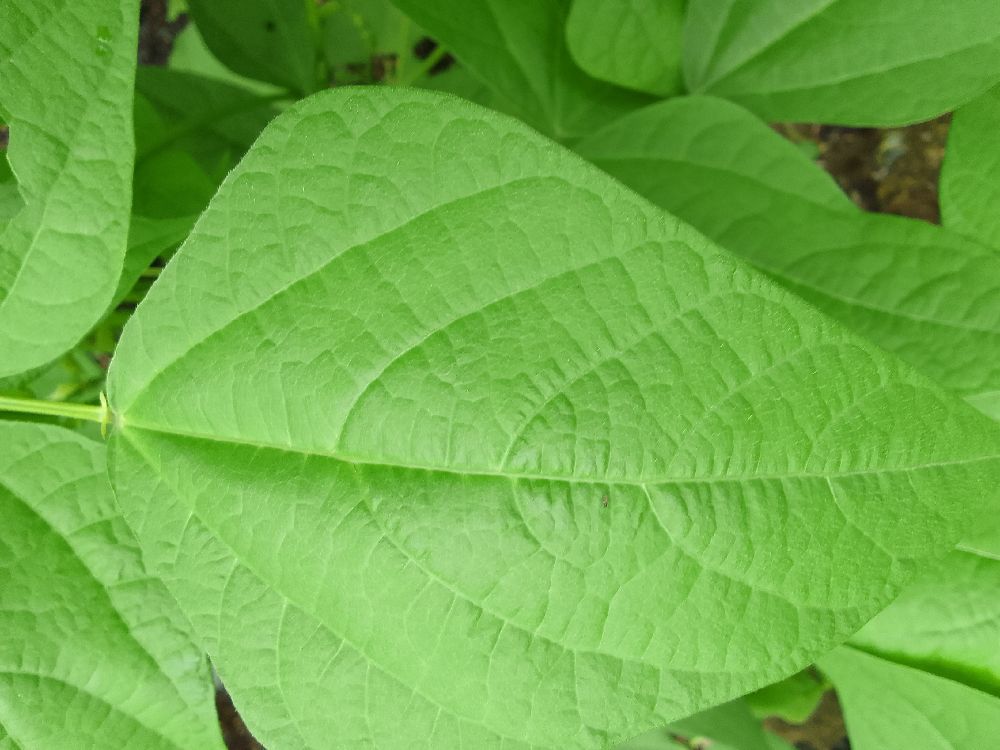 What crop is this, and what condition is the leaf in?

common bean, healthy
